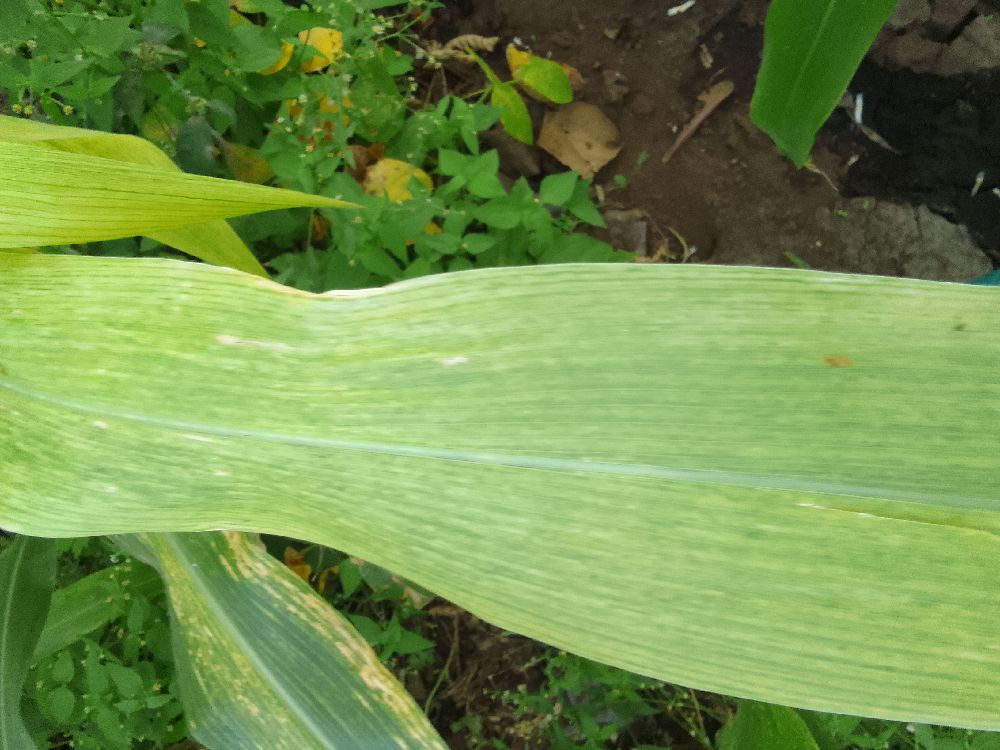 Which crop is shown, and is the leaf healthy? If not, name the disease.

maize, maize lethal necrosis
